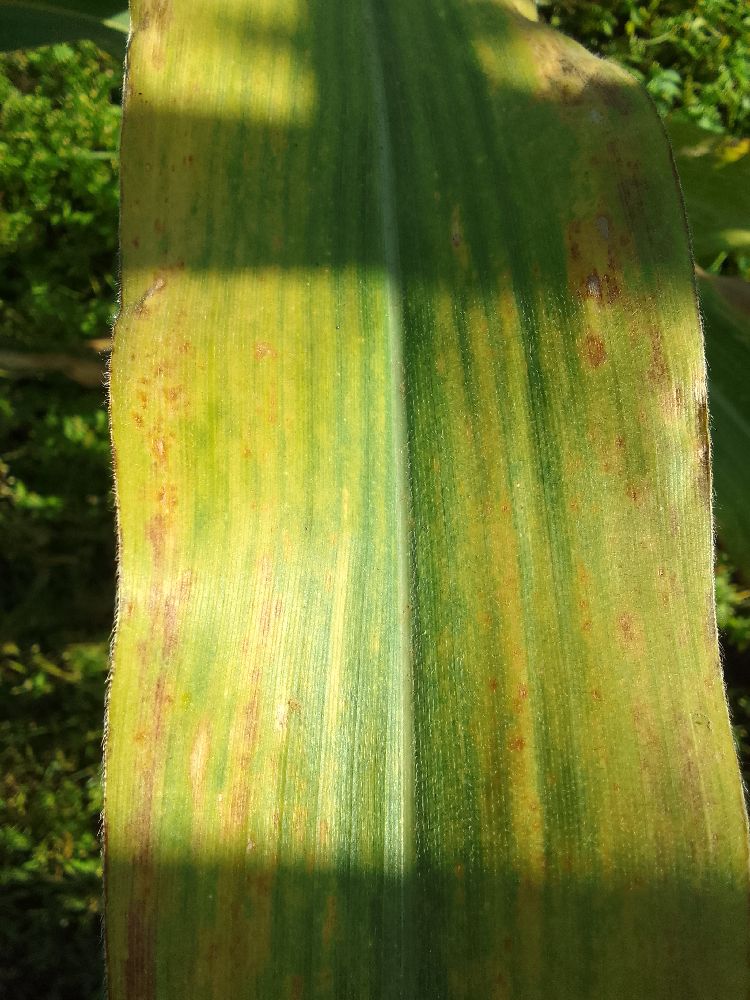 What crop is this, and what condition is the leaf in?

maize, maize lethal necrosis
